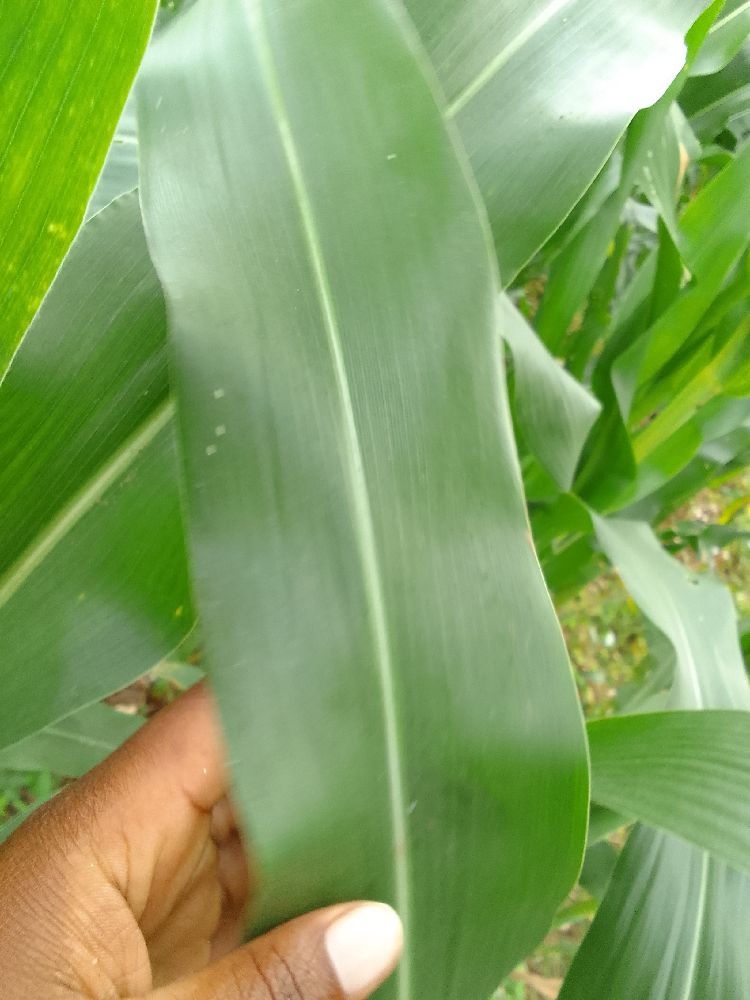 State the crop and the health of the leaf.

maize, healthy
